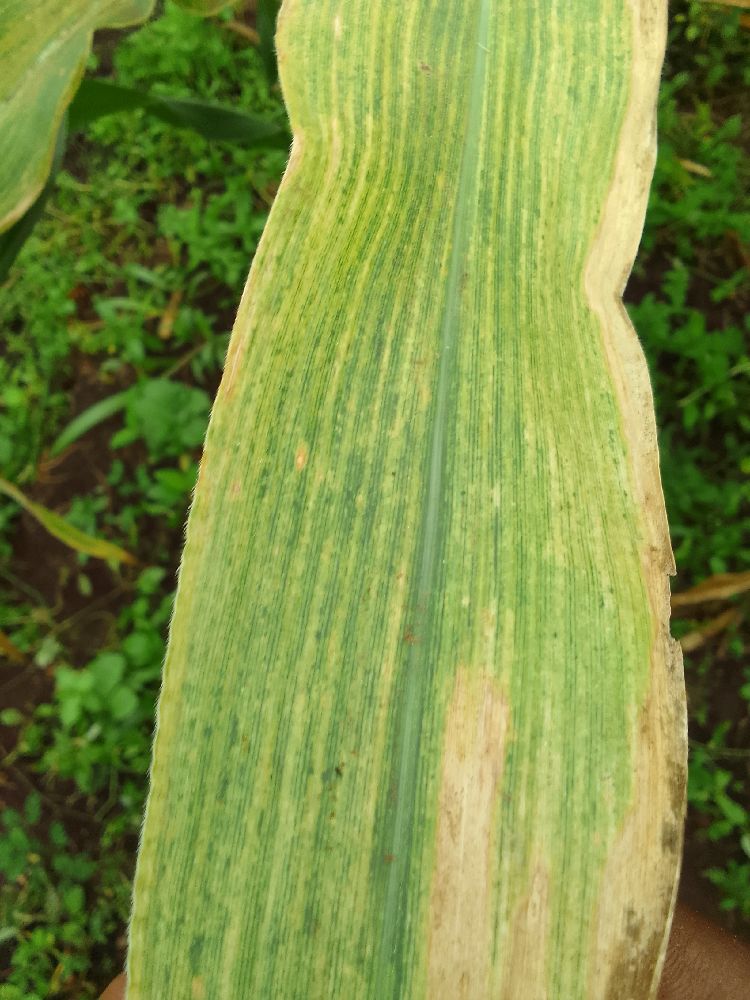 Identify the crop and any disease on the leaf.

maize, maize lethal necrosis
